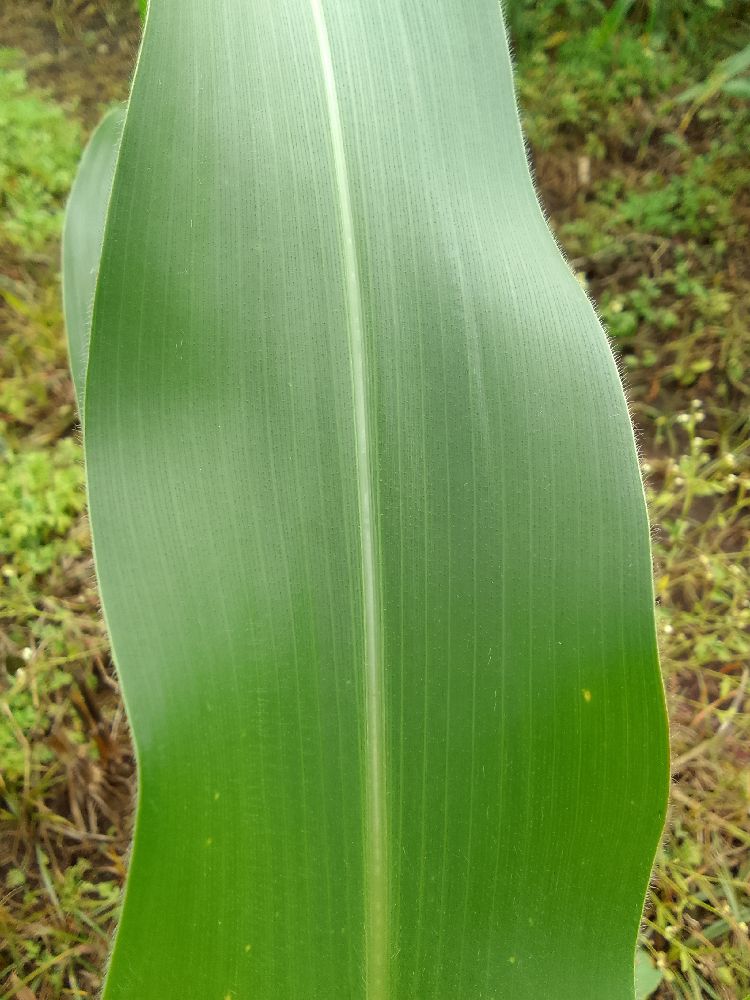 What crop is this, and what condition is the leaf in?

maize, healthy
